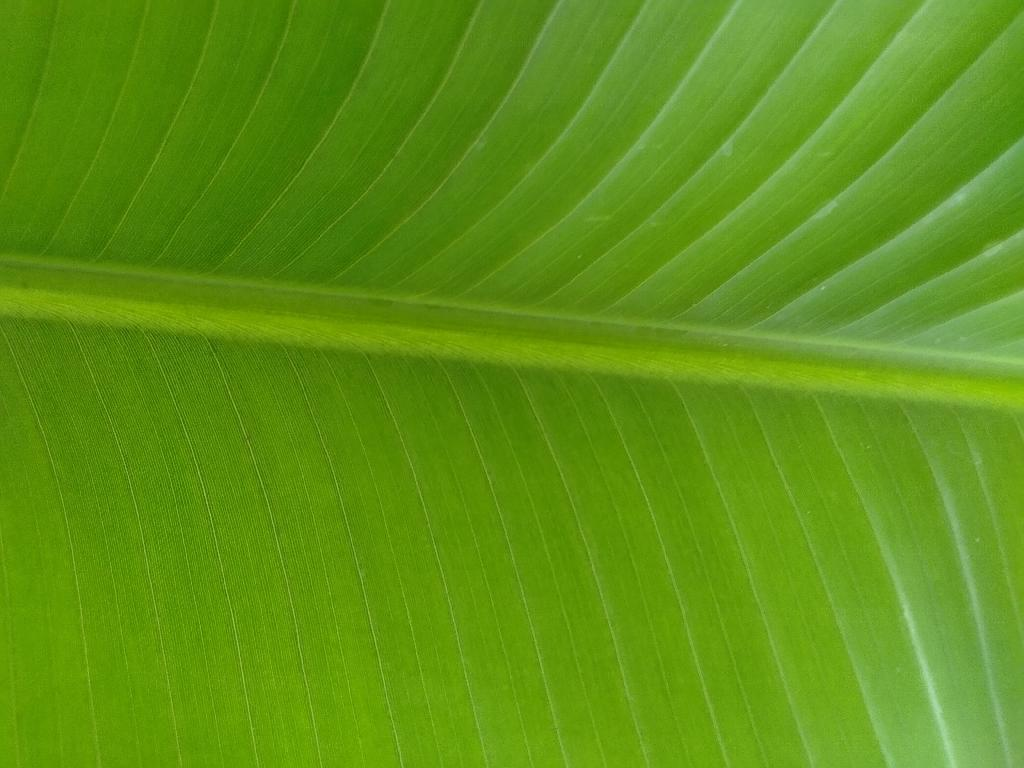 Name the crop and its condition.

banana, healthy
